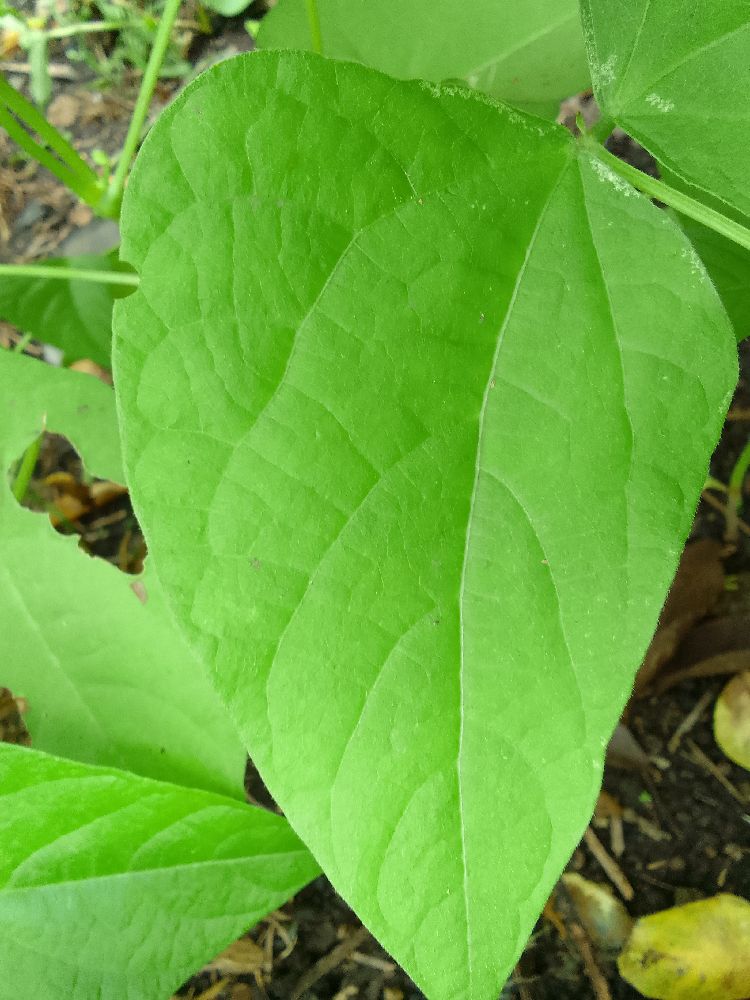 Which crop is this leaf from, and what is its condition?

common bean, healthy
